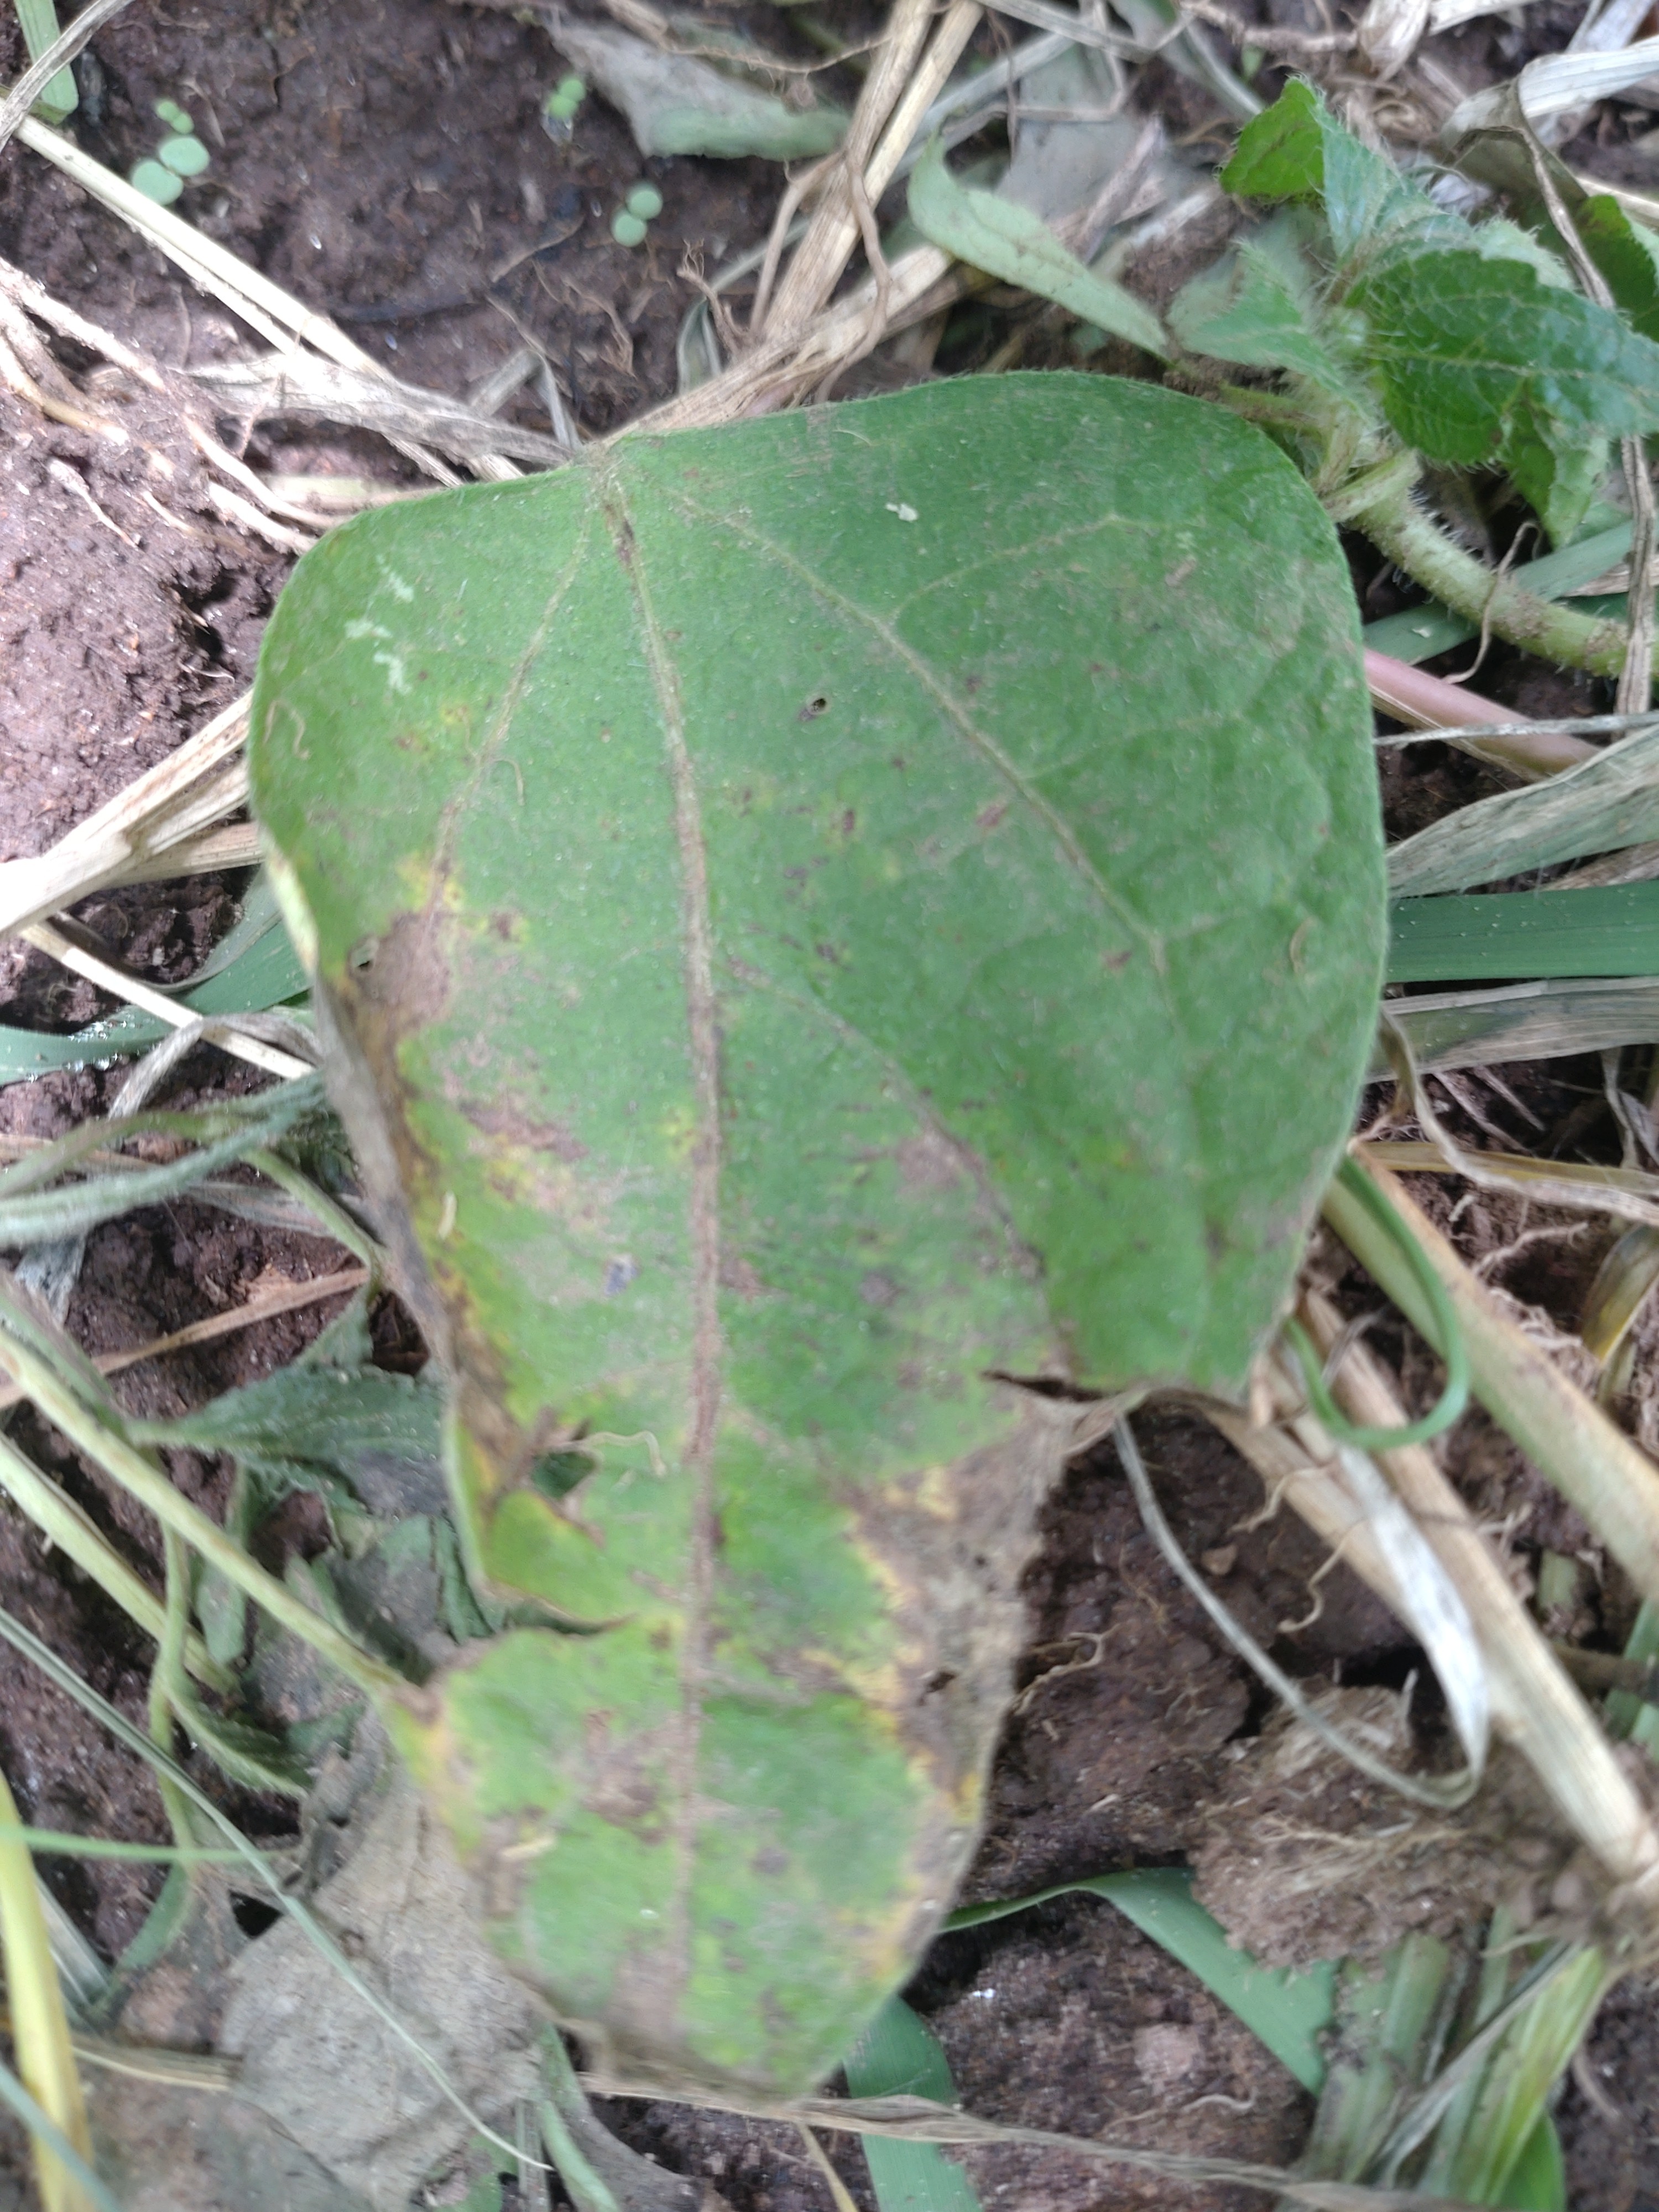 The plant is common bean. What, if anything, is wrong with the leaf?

anthracnose
